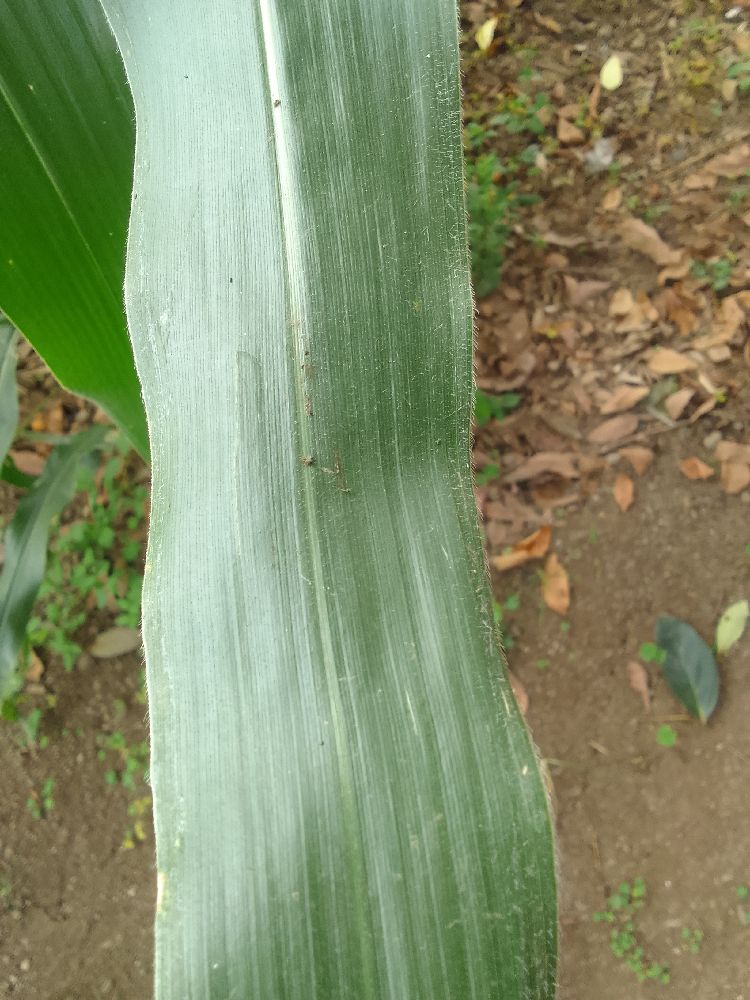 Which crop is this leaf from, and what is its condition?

maize, healthy
